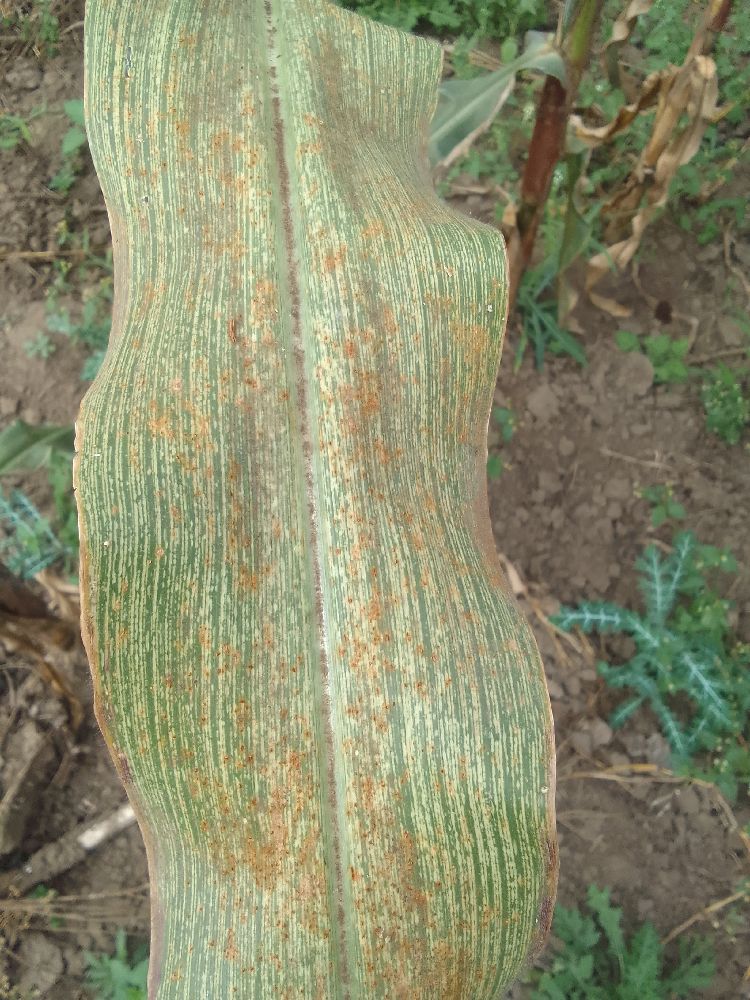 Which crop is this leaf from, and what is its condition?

maize, maize streak virus
